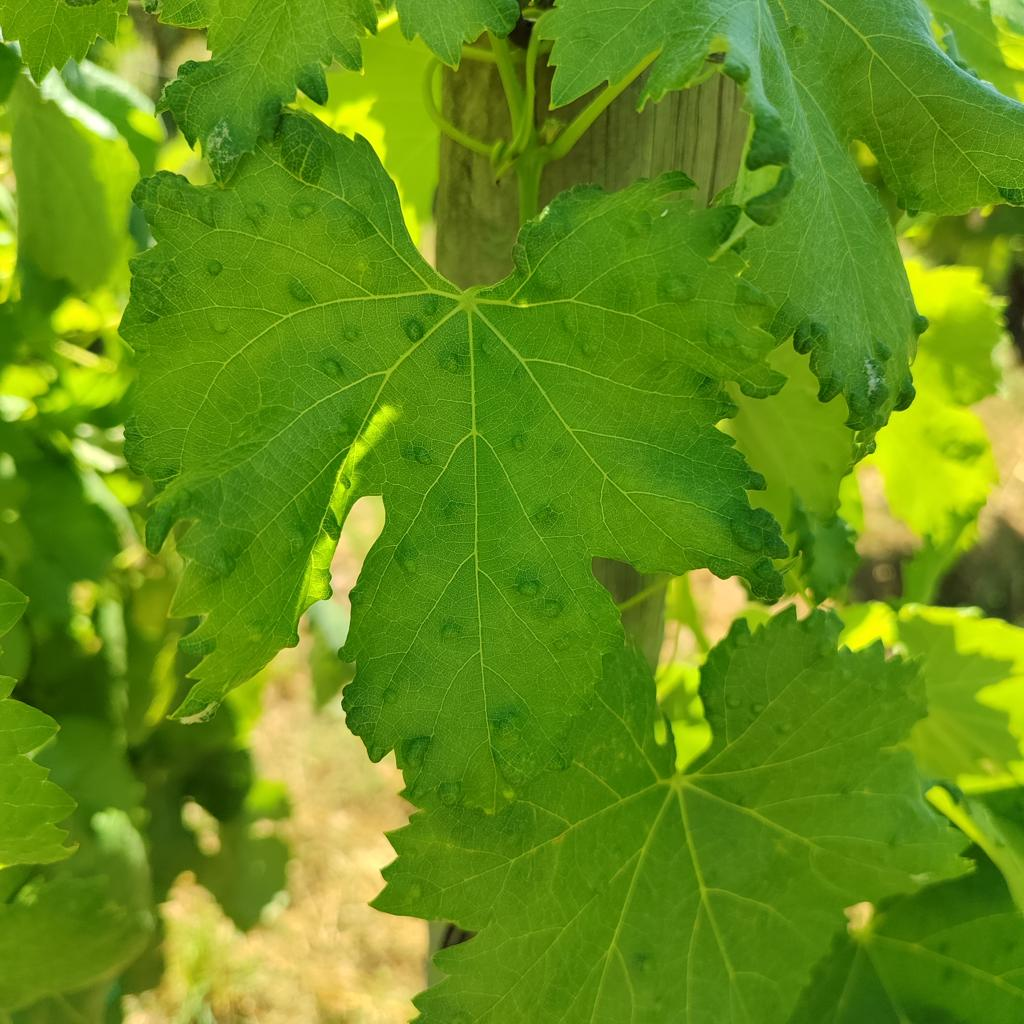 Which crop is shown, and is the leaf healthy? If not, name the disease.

grapevine, erineum mite
